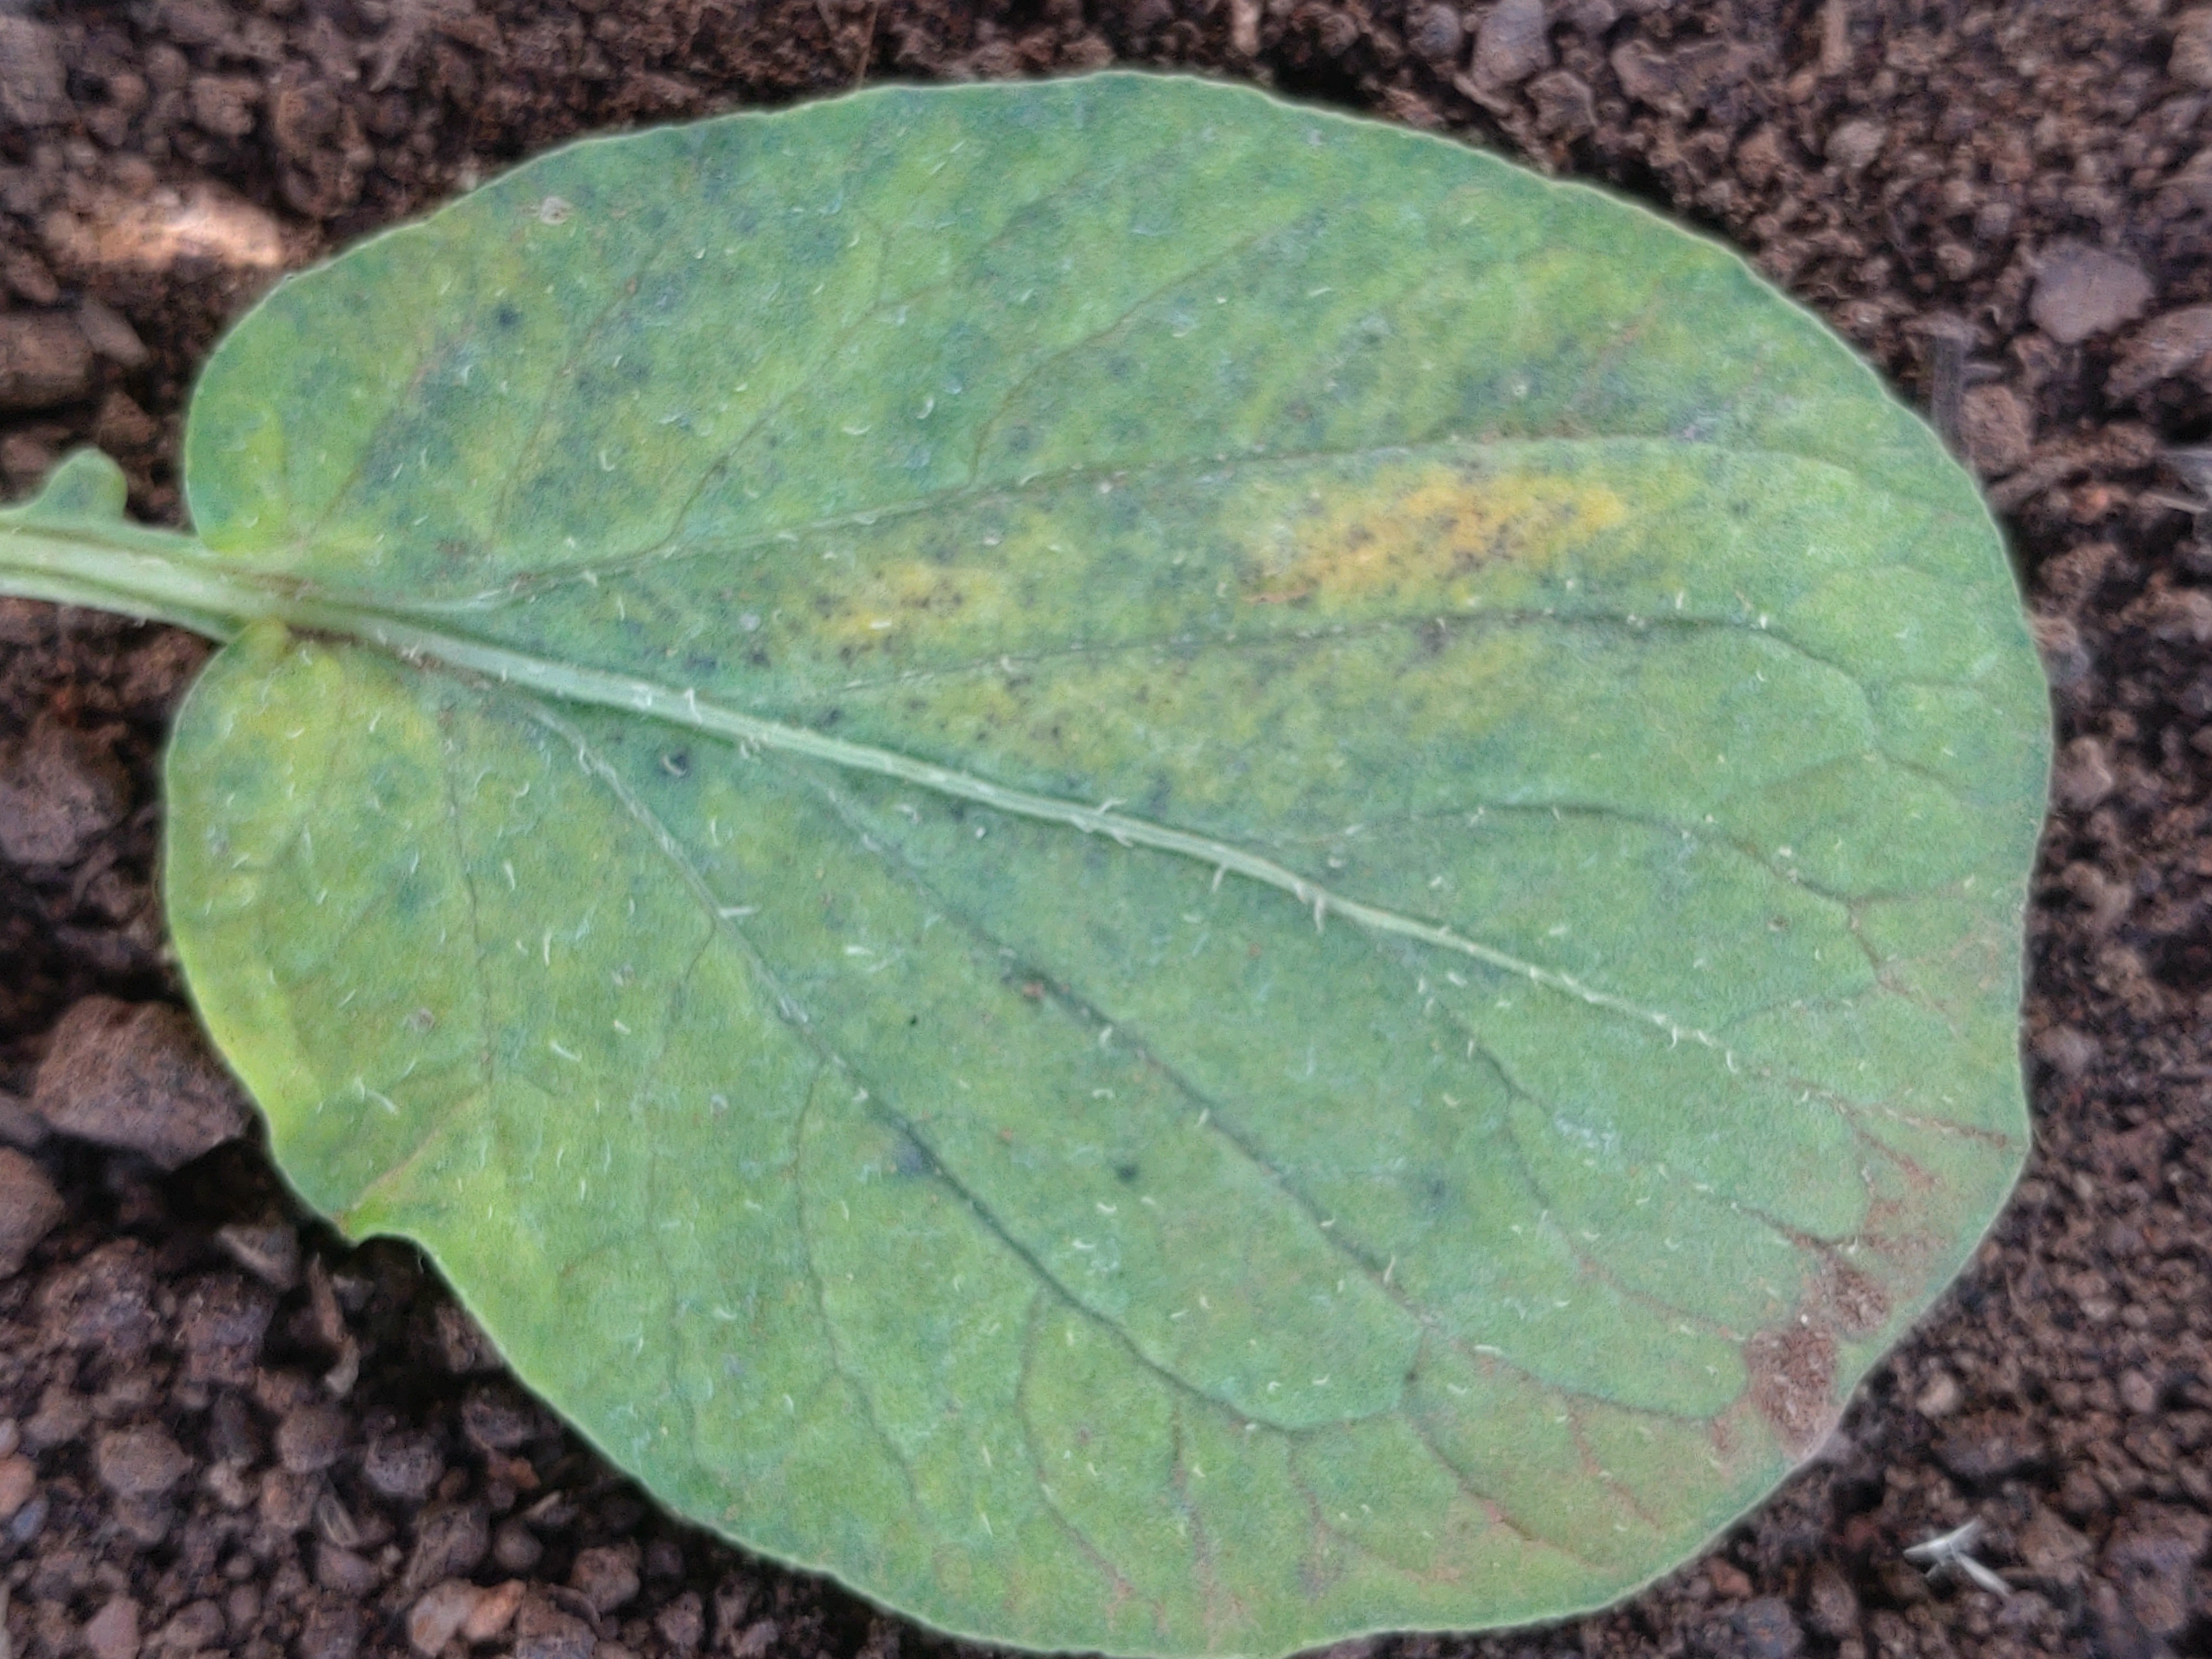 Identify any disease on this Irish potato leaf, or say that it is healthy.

late blight
